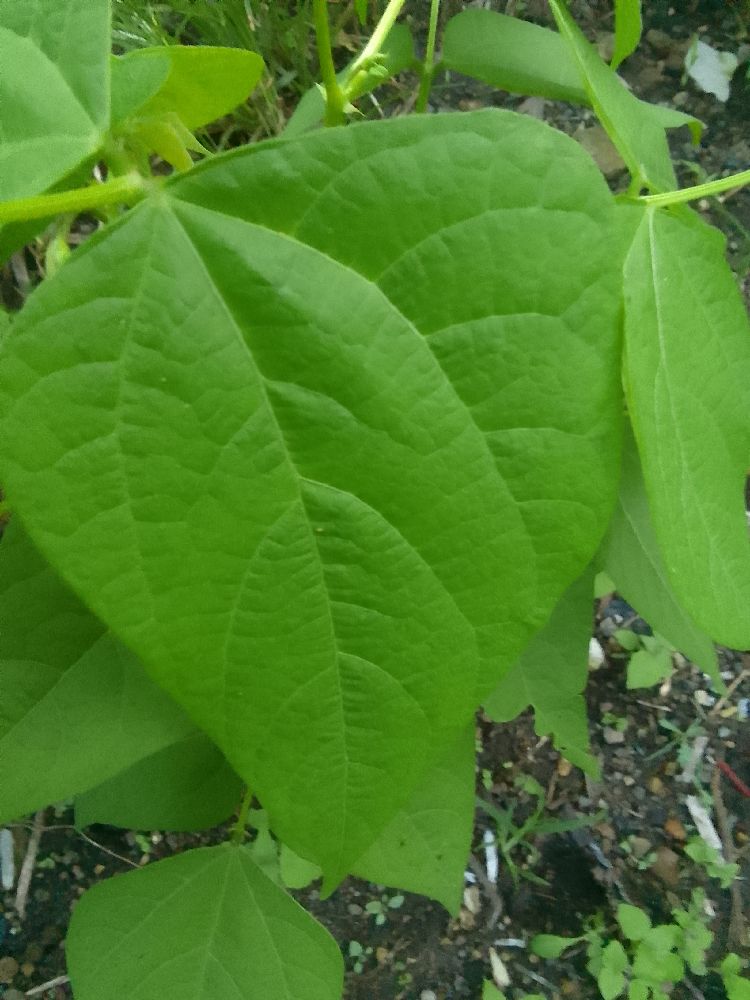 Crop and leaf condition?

common bean, healthy
